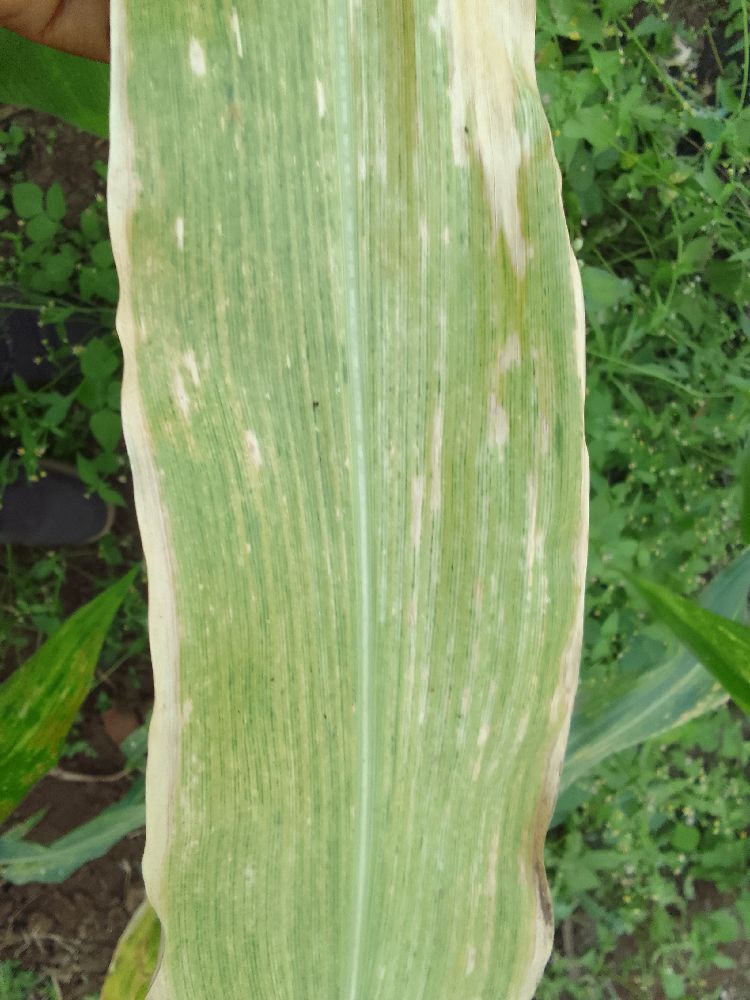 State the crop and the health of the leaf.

maize, maize lethal necrosis
